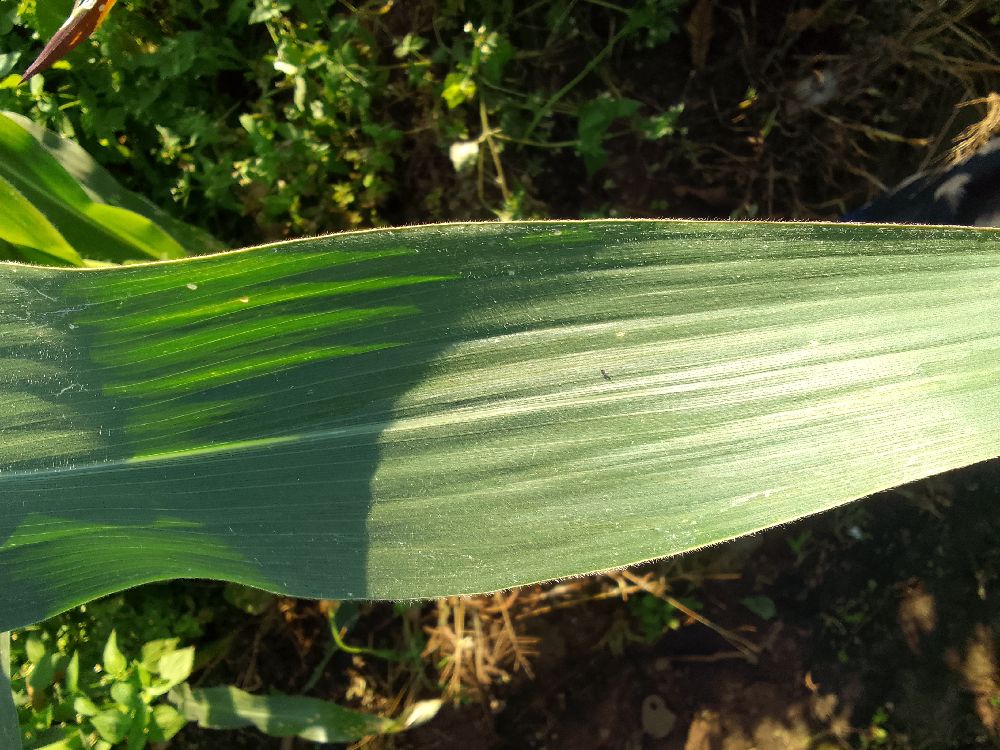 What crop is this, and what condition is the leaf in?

maize, healthy
